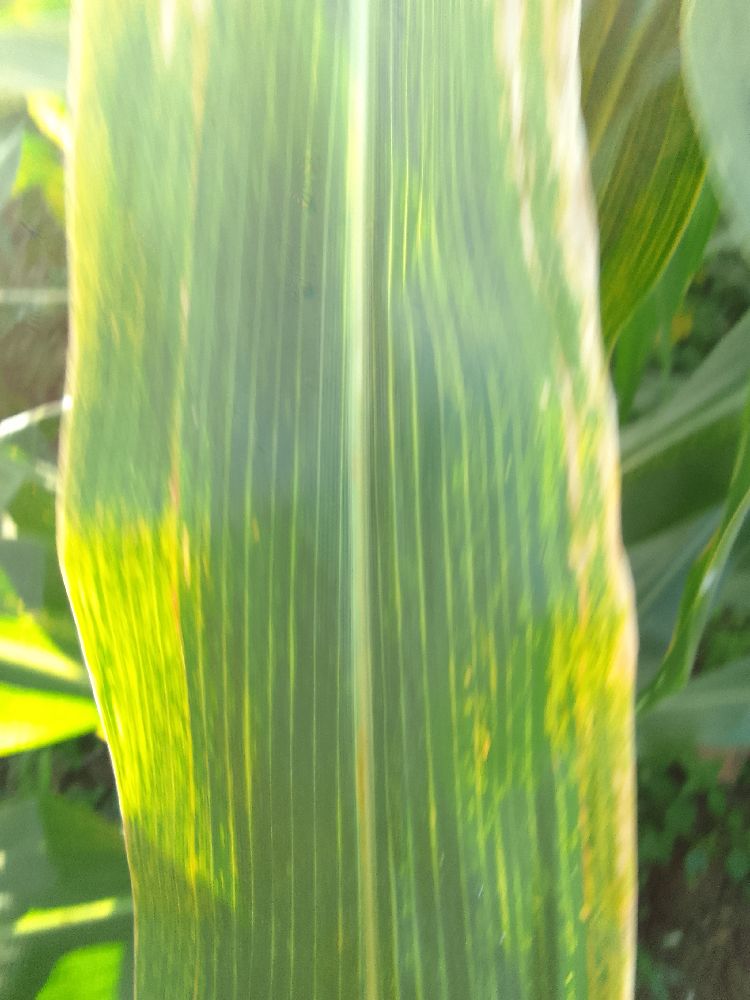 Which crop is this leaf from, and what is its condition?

maize, maize lethal necrosis
